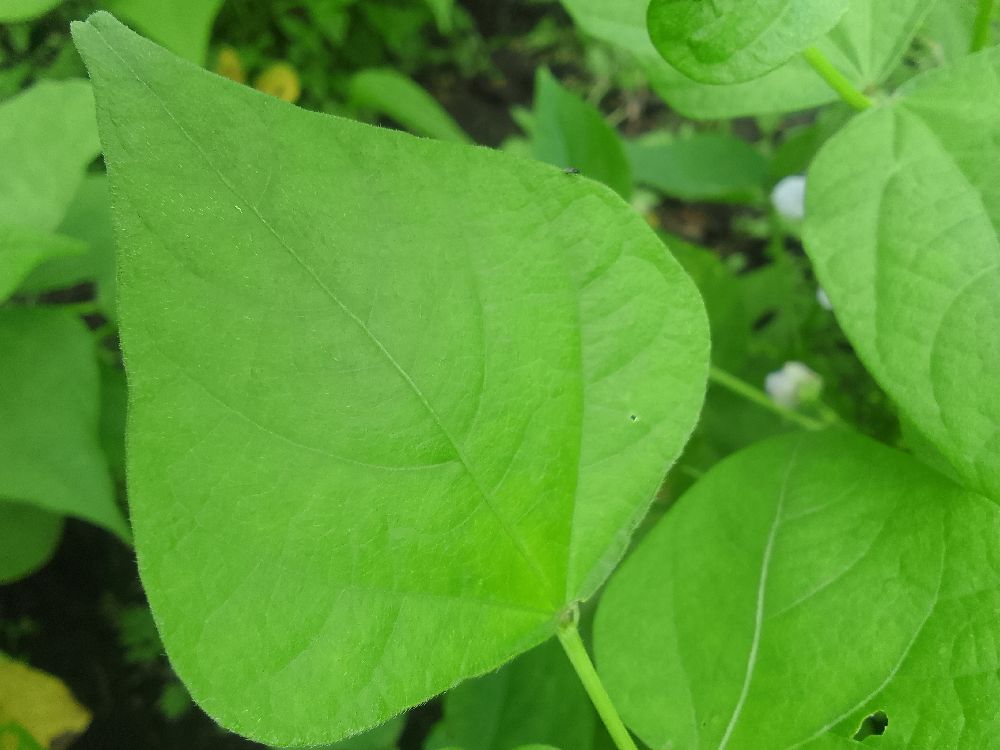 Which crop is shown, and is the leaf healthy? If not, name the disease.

common bean, healthy
